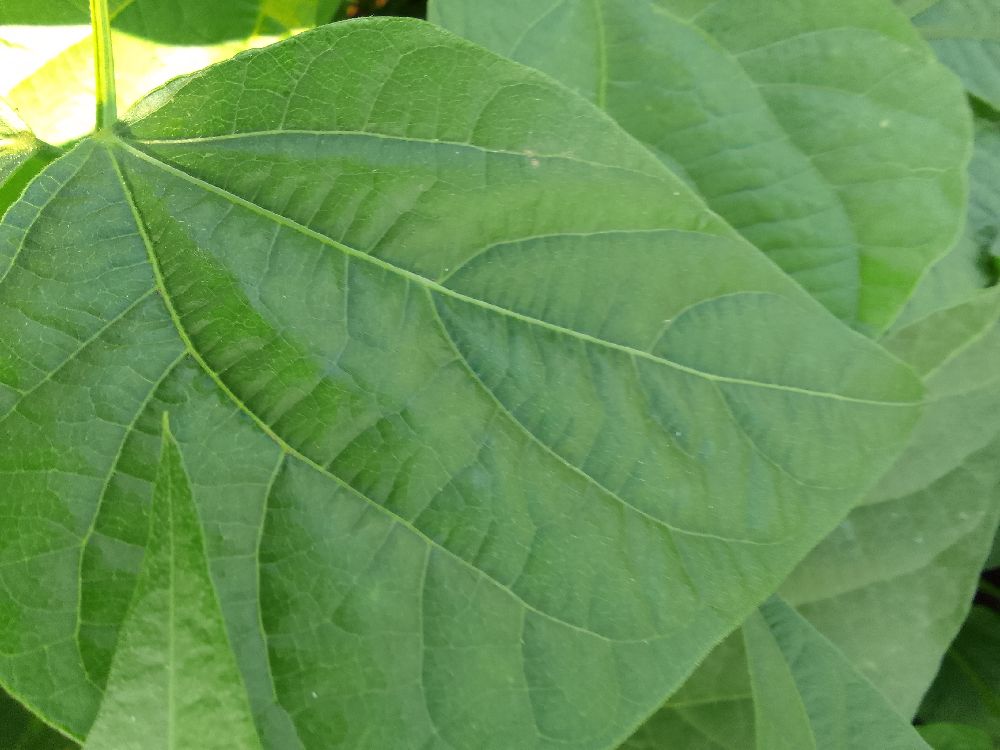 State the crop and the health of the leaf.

common bean, healthy
